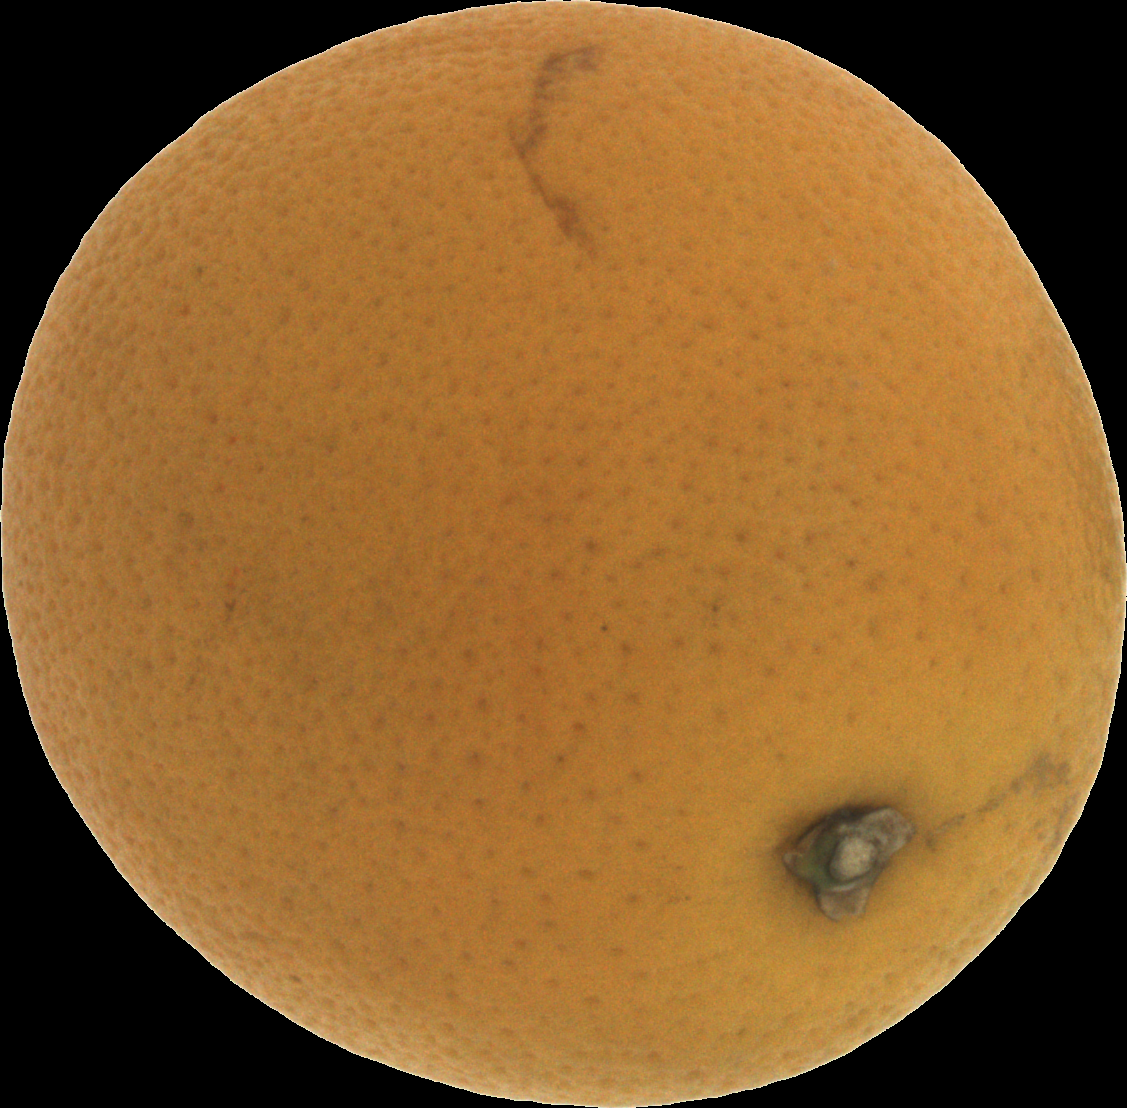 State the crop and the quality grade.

orange, bad
